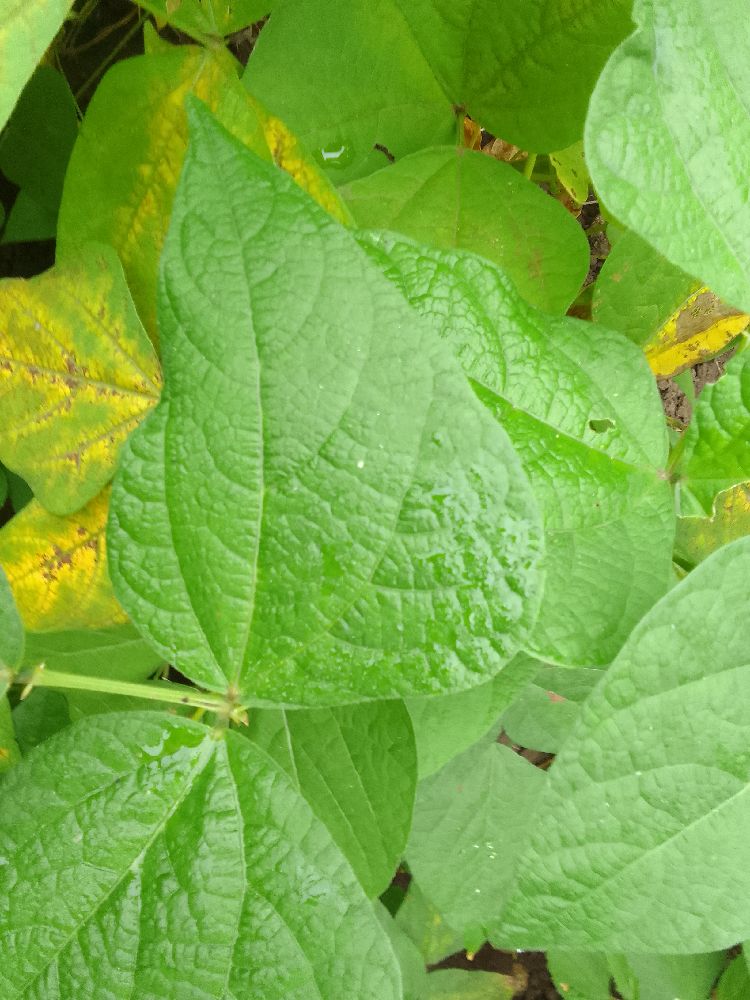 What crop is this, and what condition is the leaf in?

common bean, healthy
